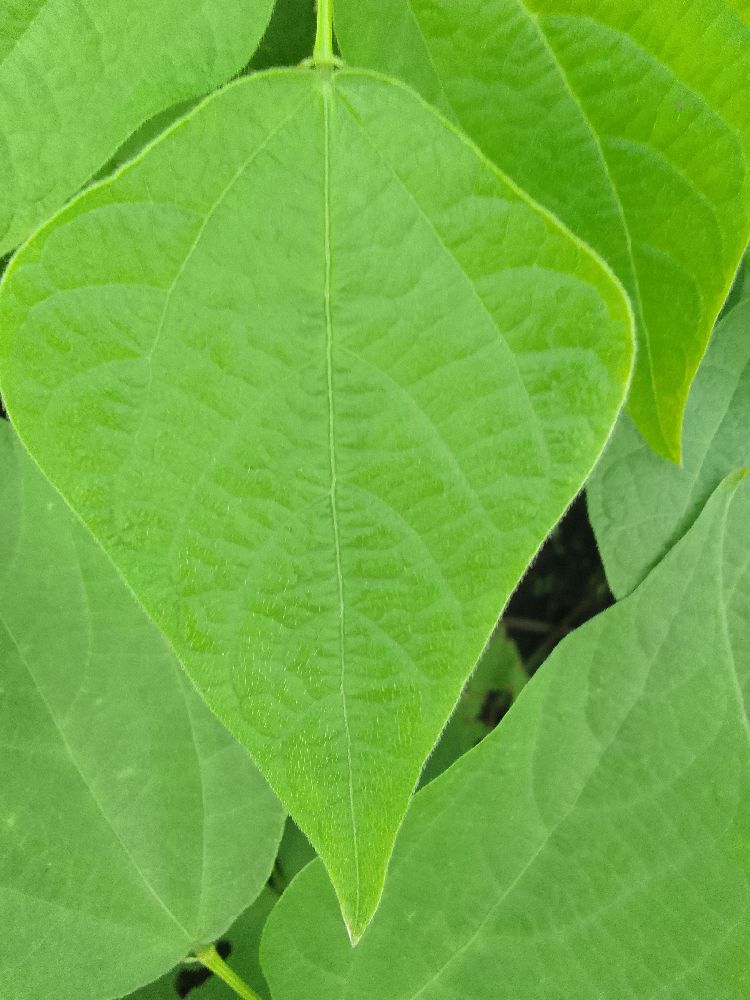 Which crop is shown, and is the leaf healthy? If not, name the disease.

common bean, healthy
